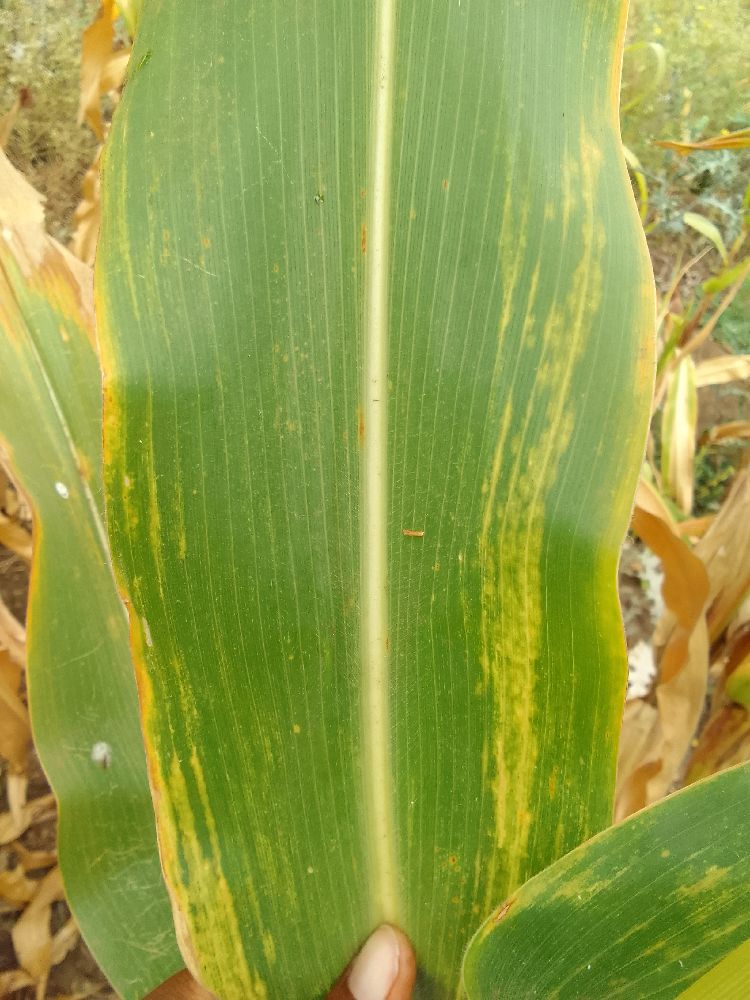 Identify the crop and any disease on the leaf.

maize, maize lethal necrosis
